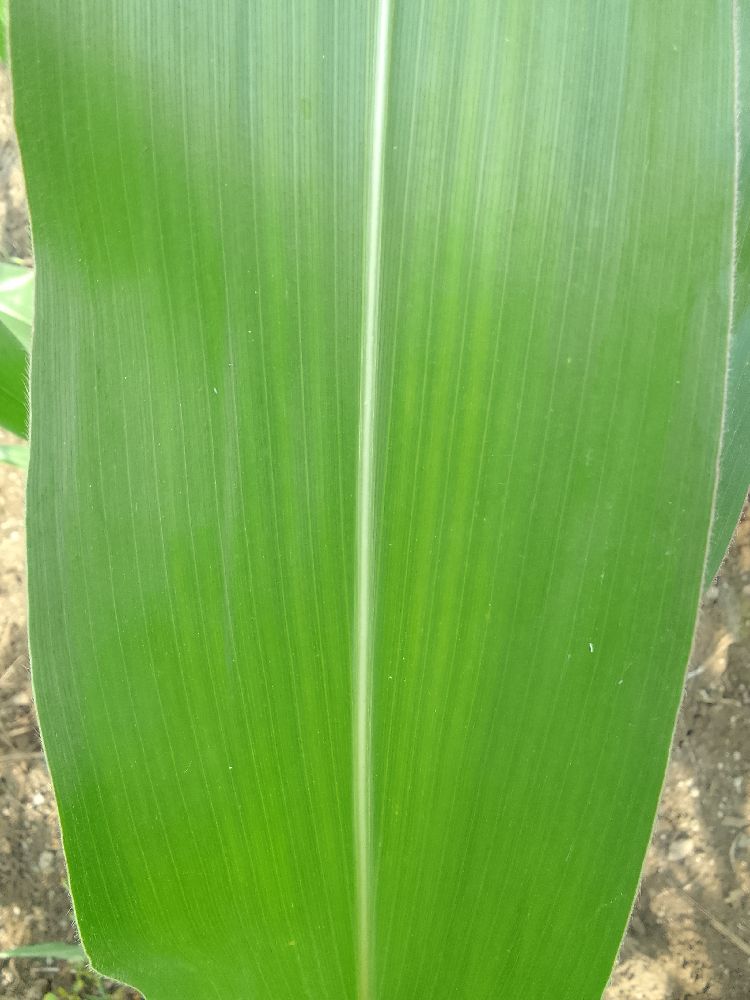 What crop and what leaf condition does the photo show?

maize, healthy
